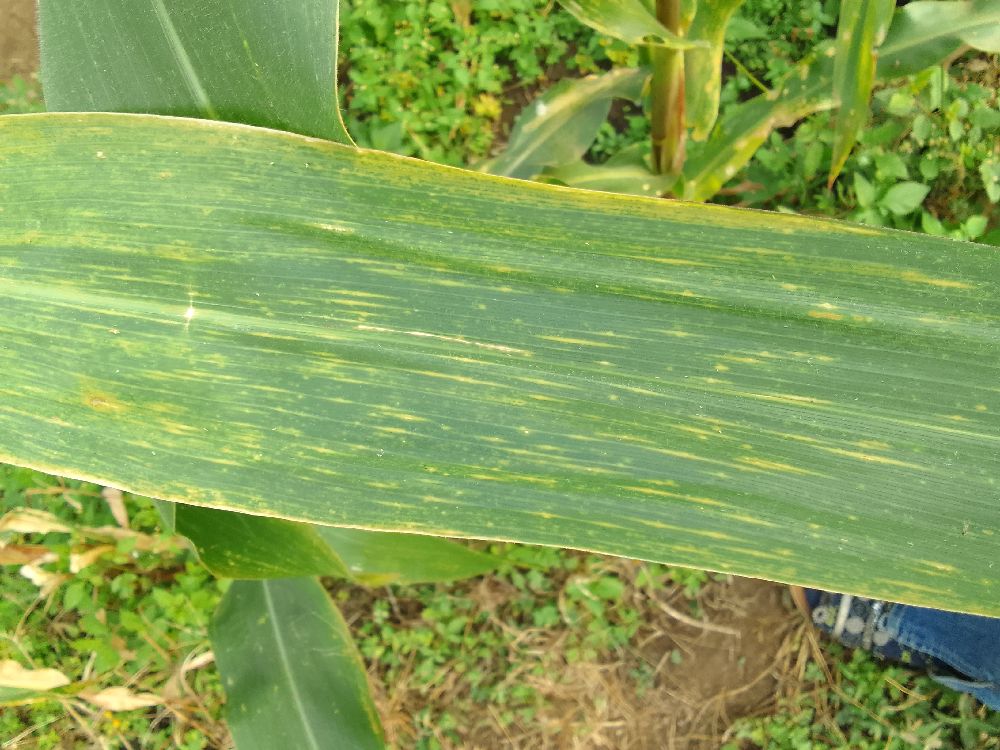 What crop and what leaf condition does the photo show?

maize, maize lethal necrosis
